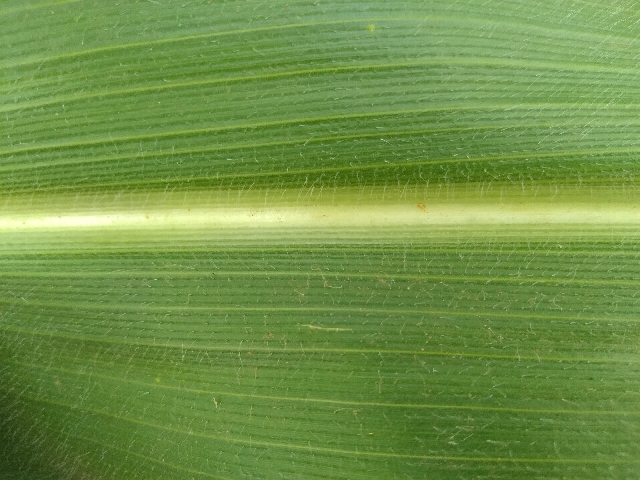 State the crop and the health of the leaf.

maize, healthy
